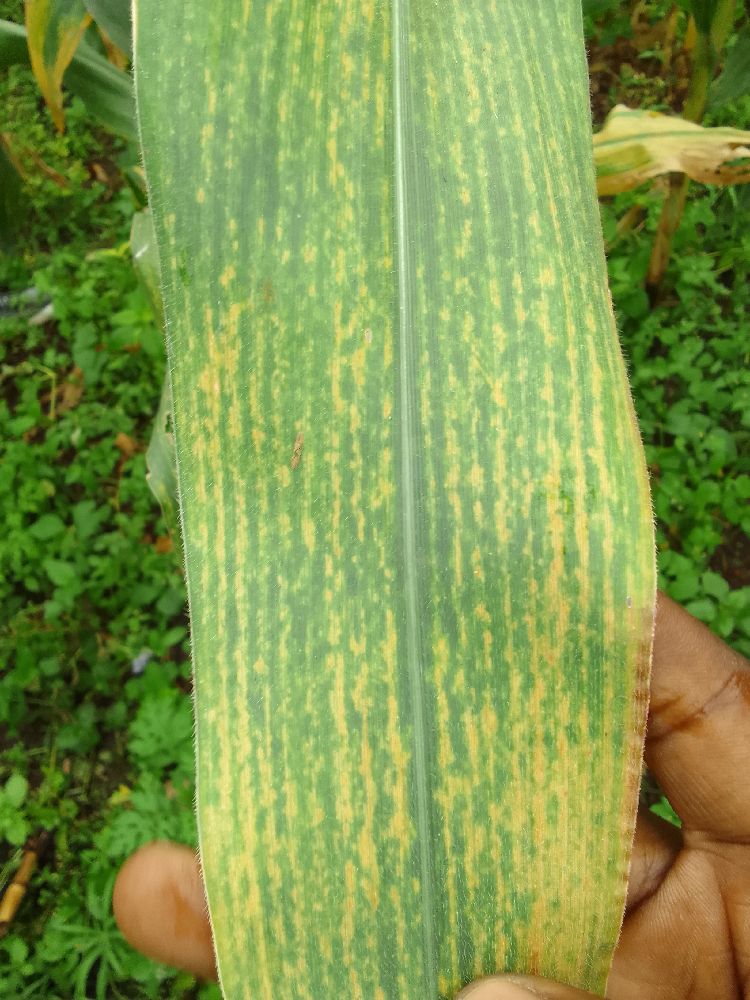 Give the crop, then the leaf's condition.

maize, maize lethal necrosis
